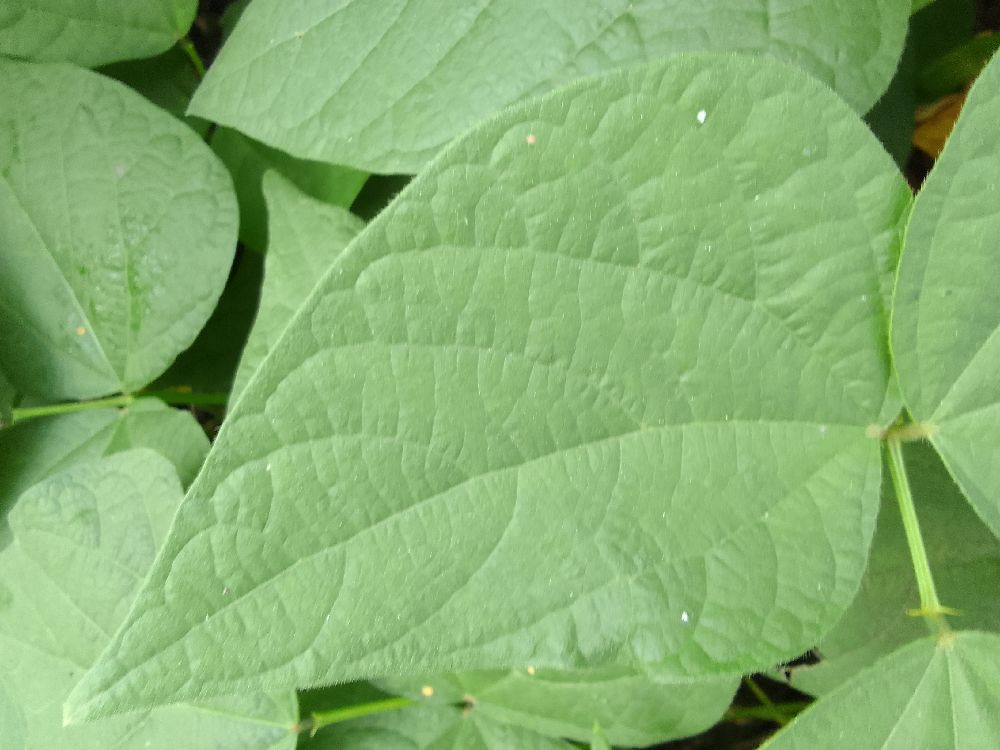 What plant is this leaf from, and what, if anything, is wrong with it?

common bean, healthy
